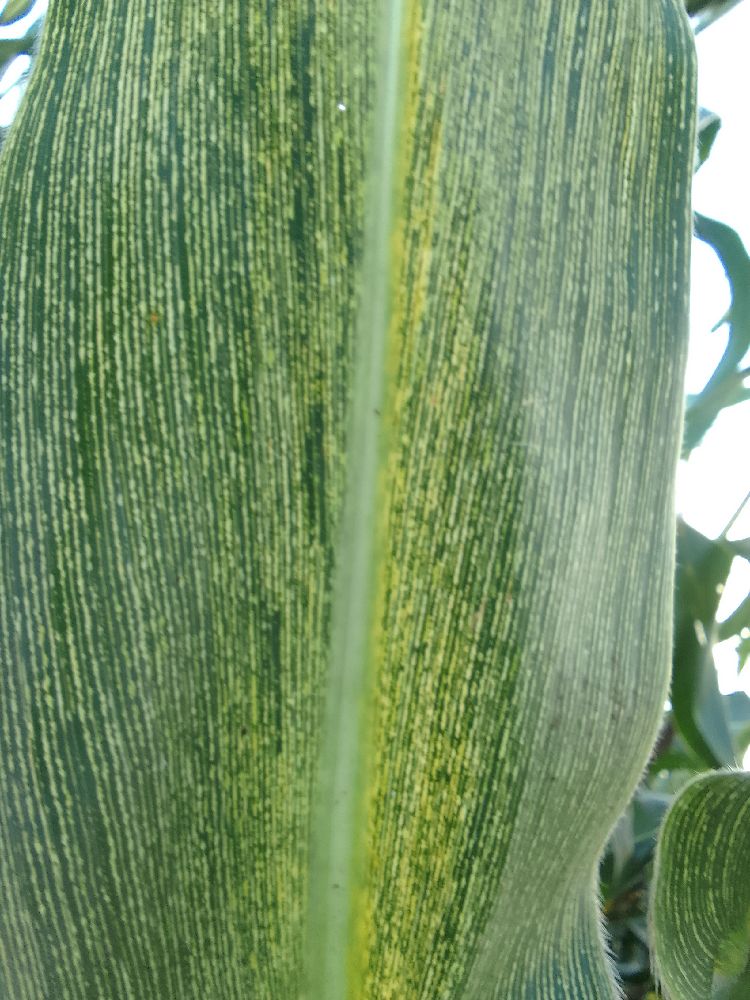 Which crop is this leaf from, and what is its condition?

maize, maize streak virus
